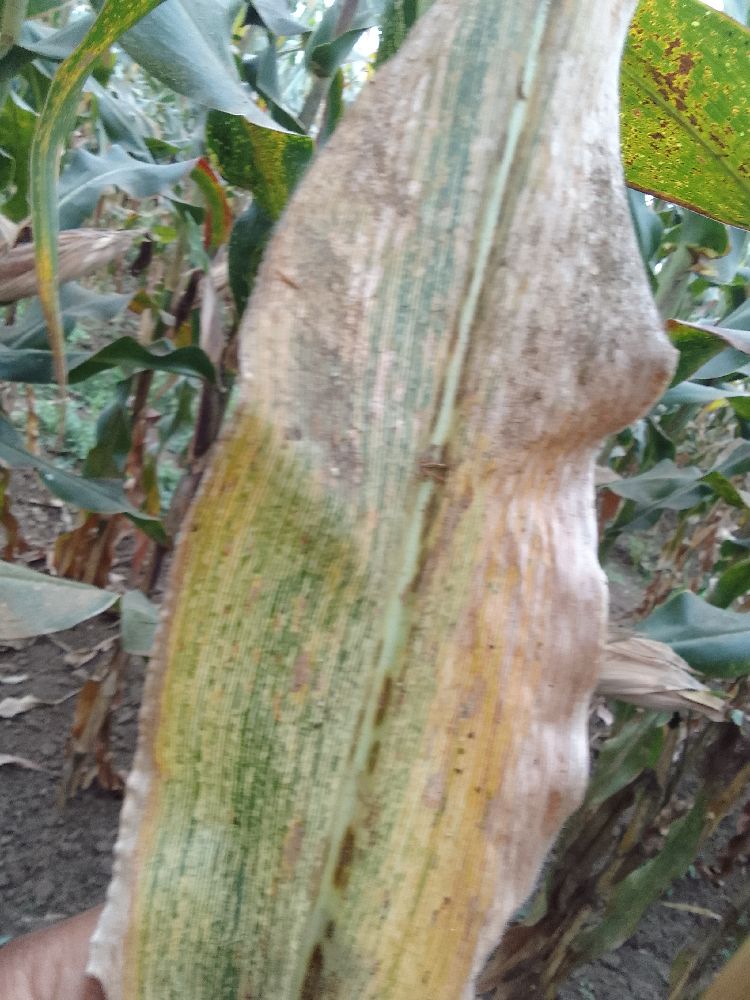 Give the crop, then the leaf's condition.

maize, maize streak virus
